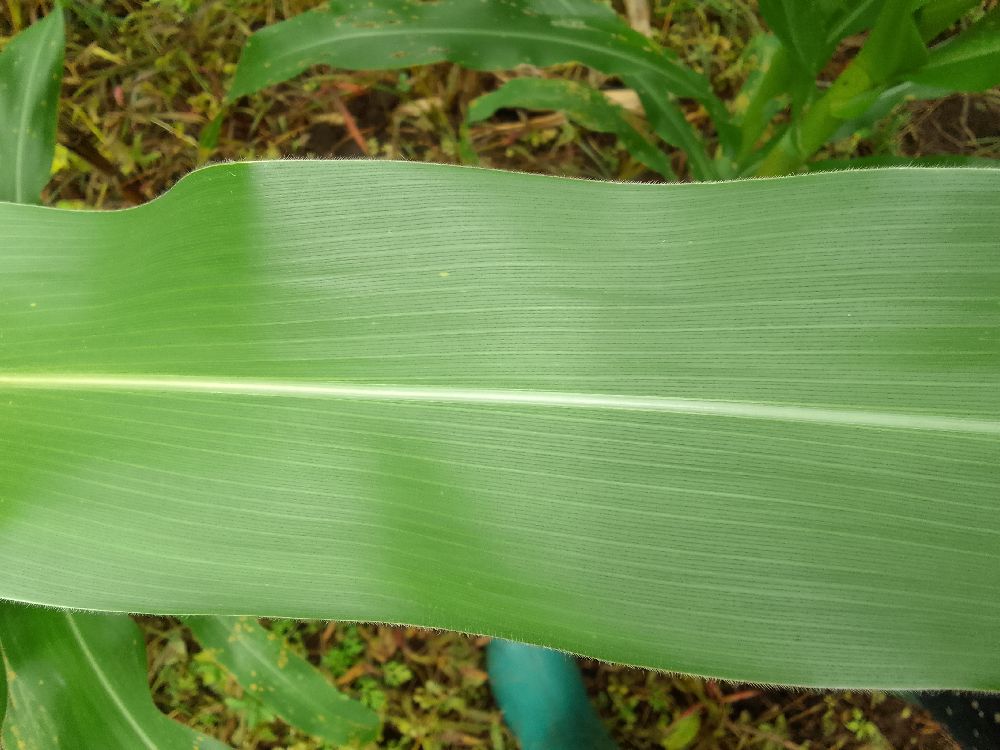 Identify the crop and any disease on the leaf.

maize, healthy
